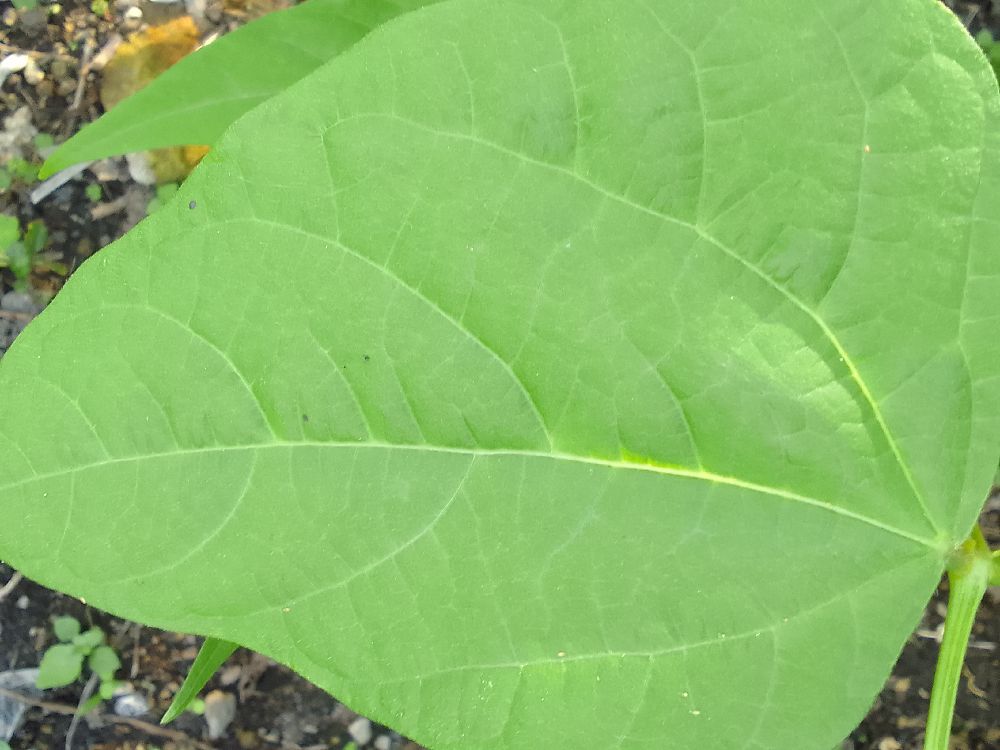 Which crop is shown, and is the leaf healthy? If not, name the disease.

common bean, healthy
